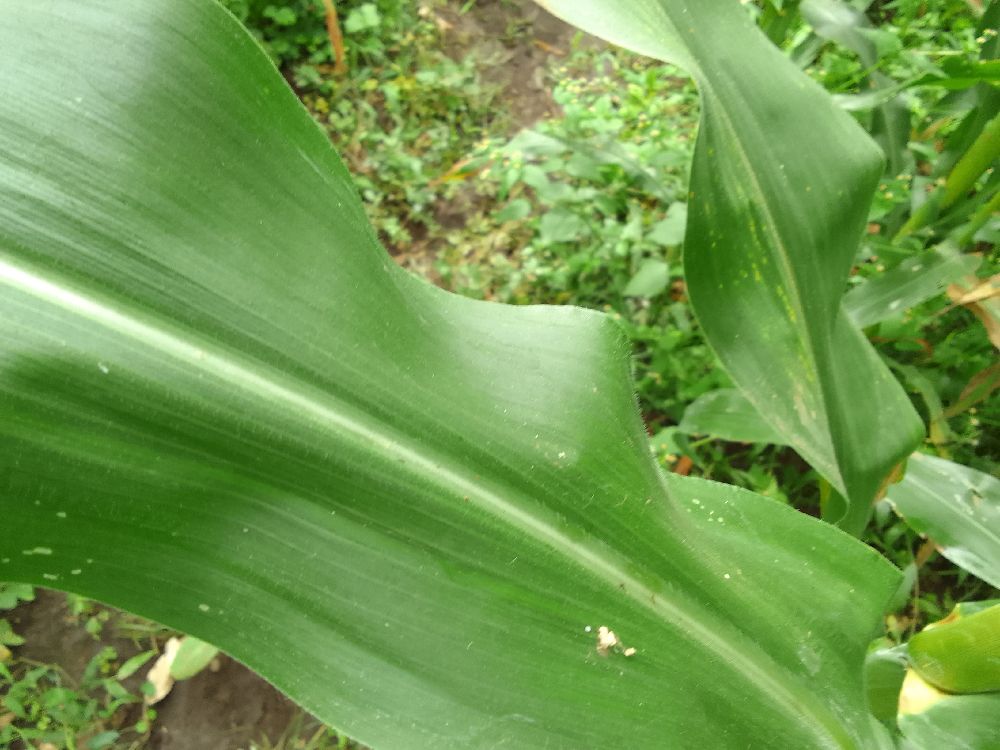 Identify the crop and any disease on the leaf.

maize, healthy
